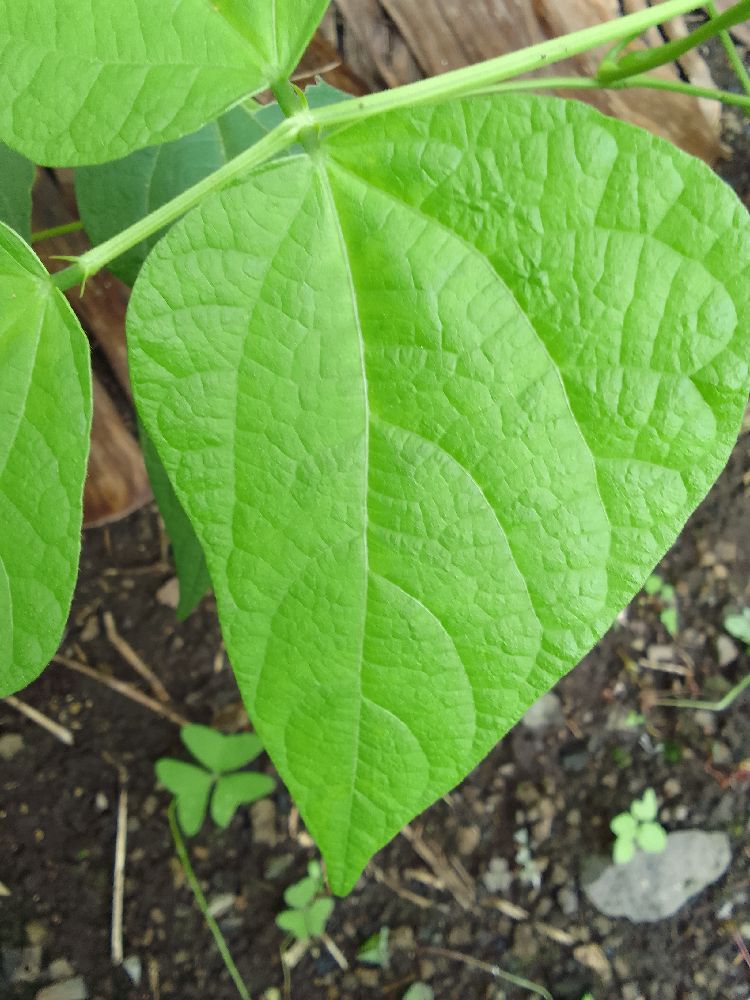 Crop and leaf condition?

common bean, healthy
